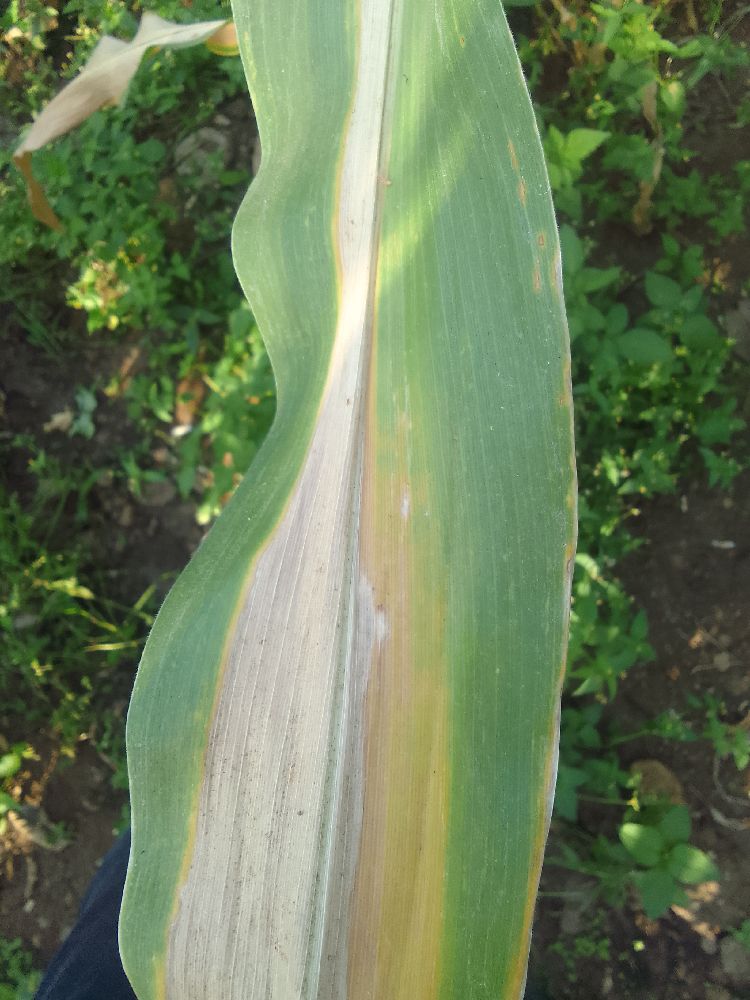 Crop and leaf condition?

maize, maize lethal necrosis
